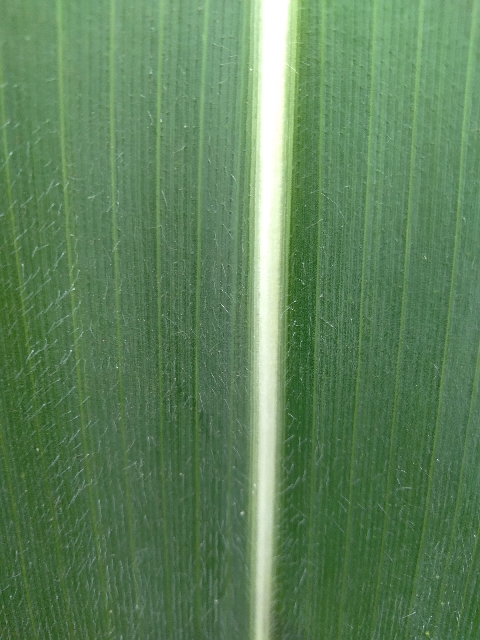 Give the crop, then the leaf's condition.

maize, healthy
